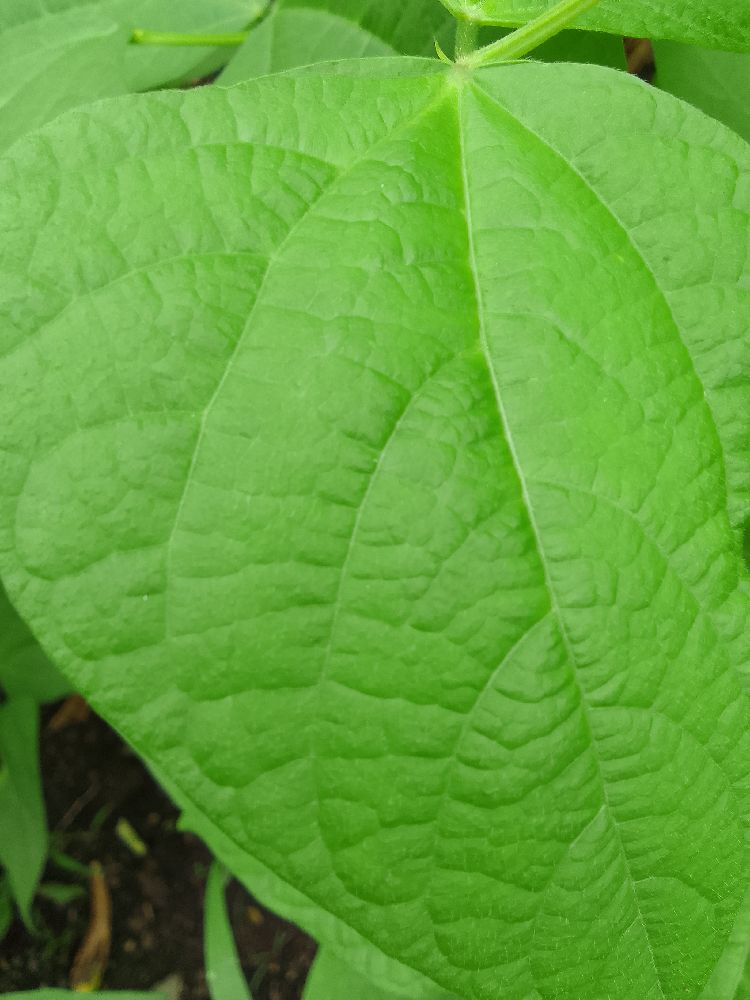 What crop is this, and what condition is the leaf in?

common bean, healthy
